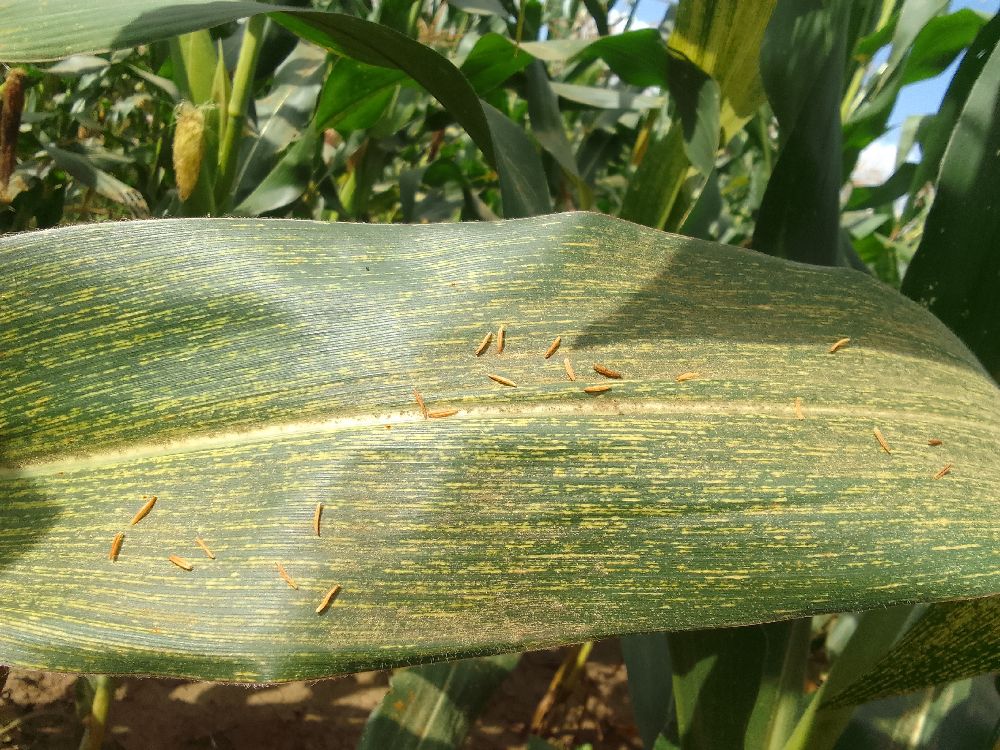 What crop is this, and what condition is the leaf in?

maize, maize streak virus
